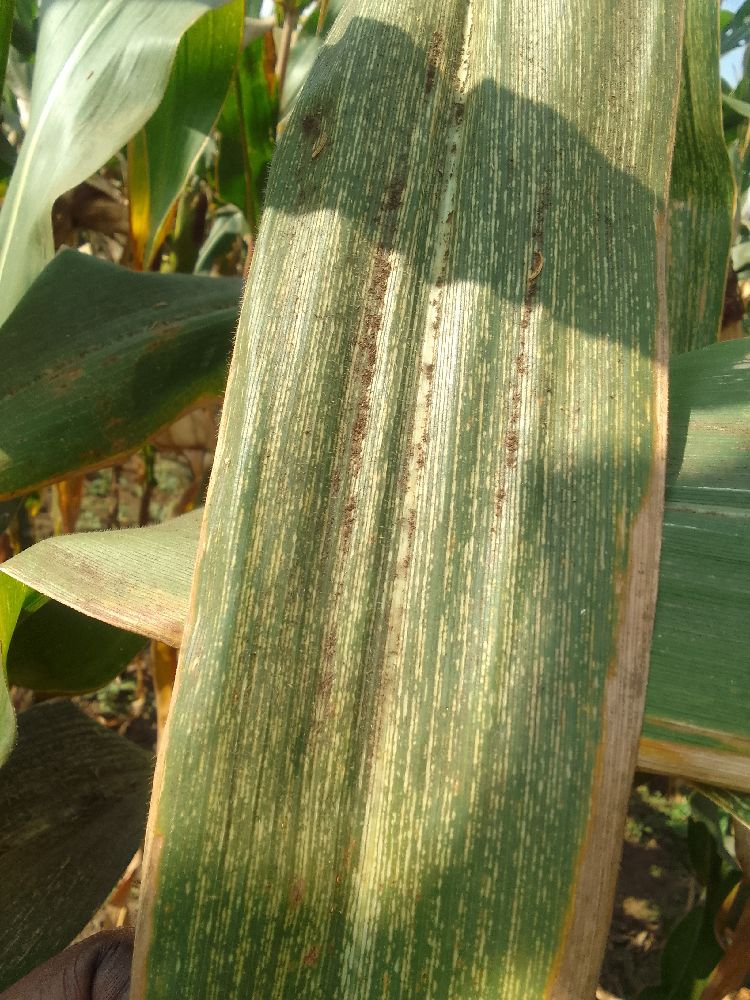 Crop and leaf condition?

maize, maize streak virus
